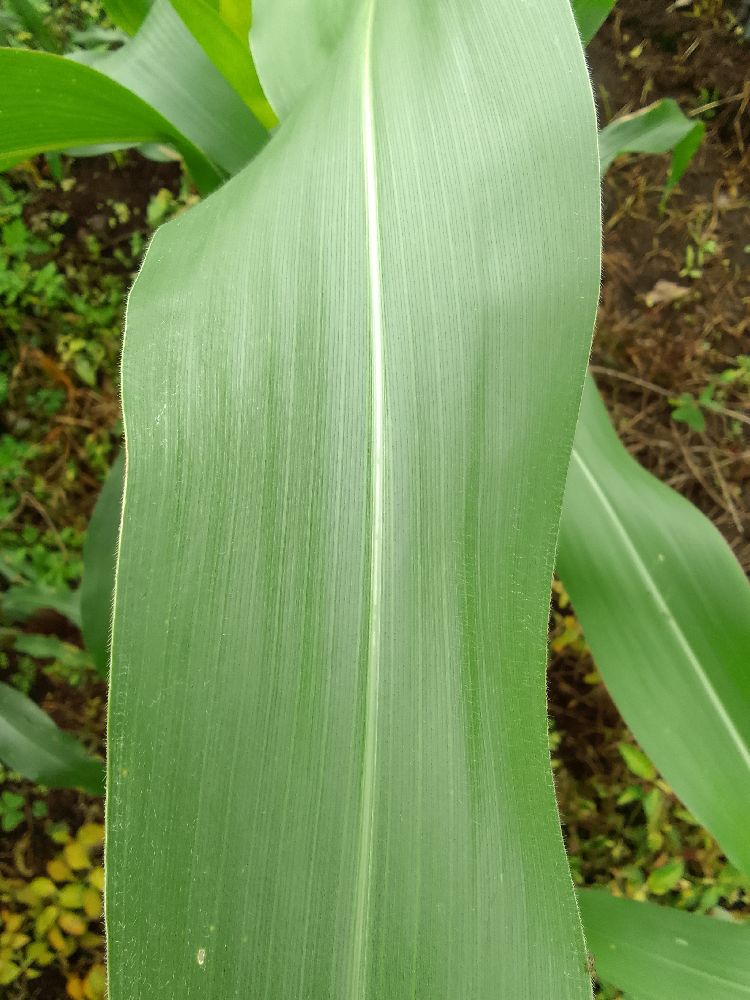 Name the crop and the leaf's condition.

maize, healthy
